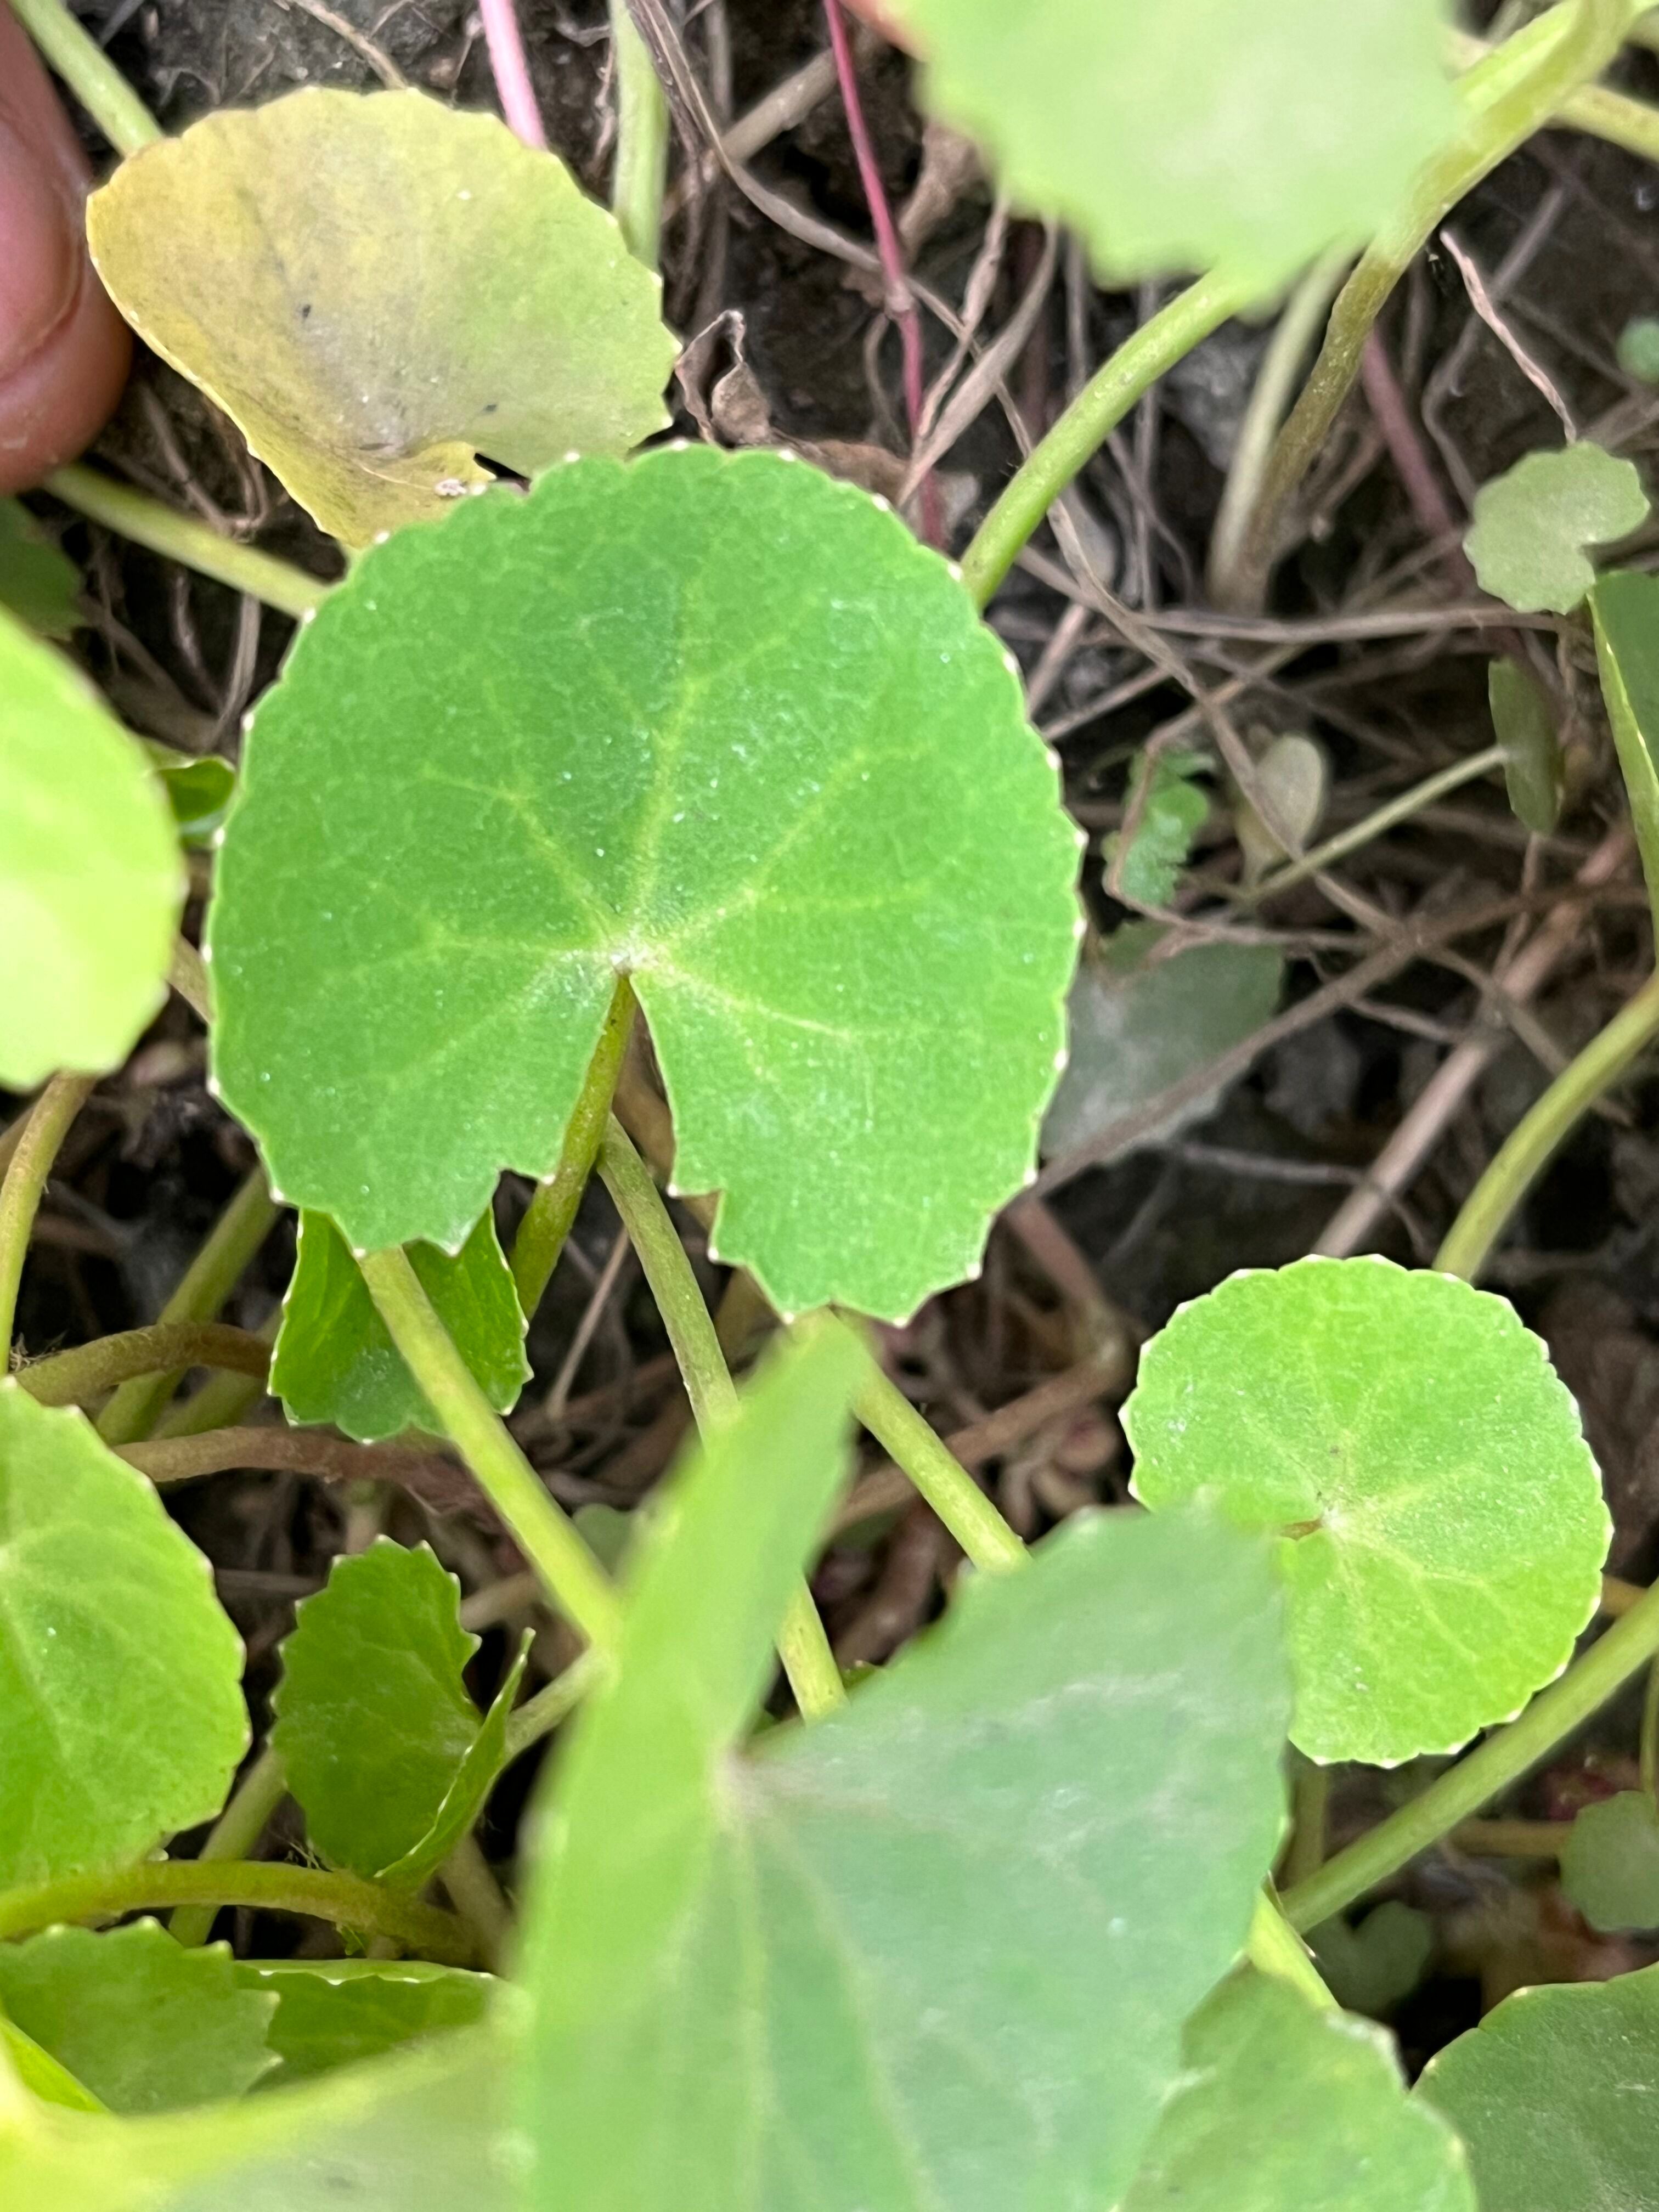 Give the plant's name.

thankuni
